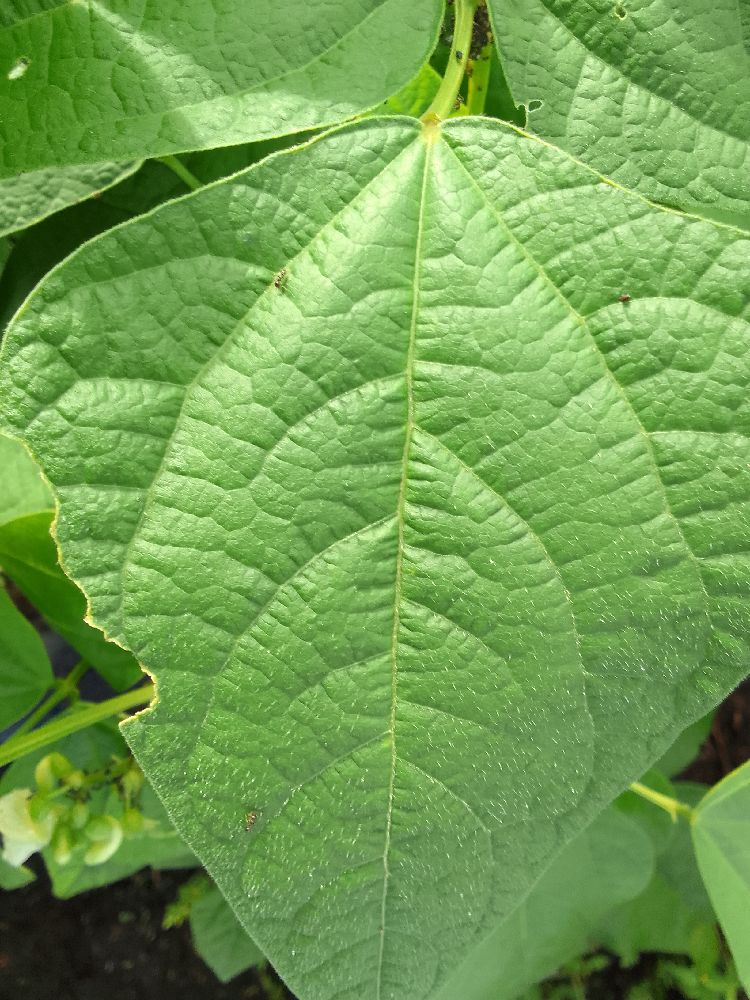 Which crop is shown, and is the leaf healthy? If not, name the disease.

common bean, healthy
